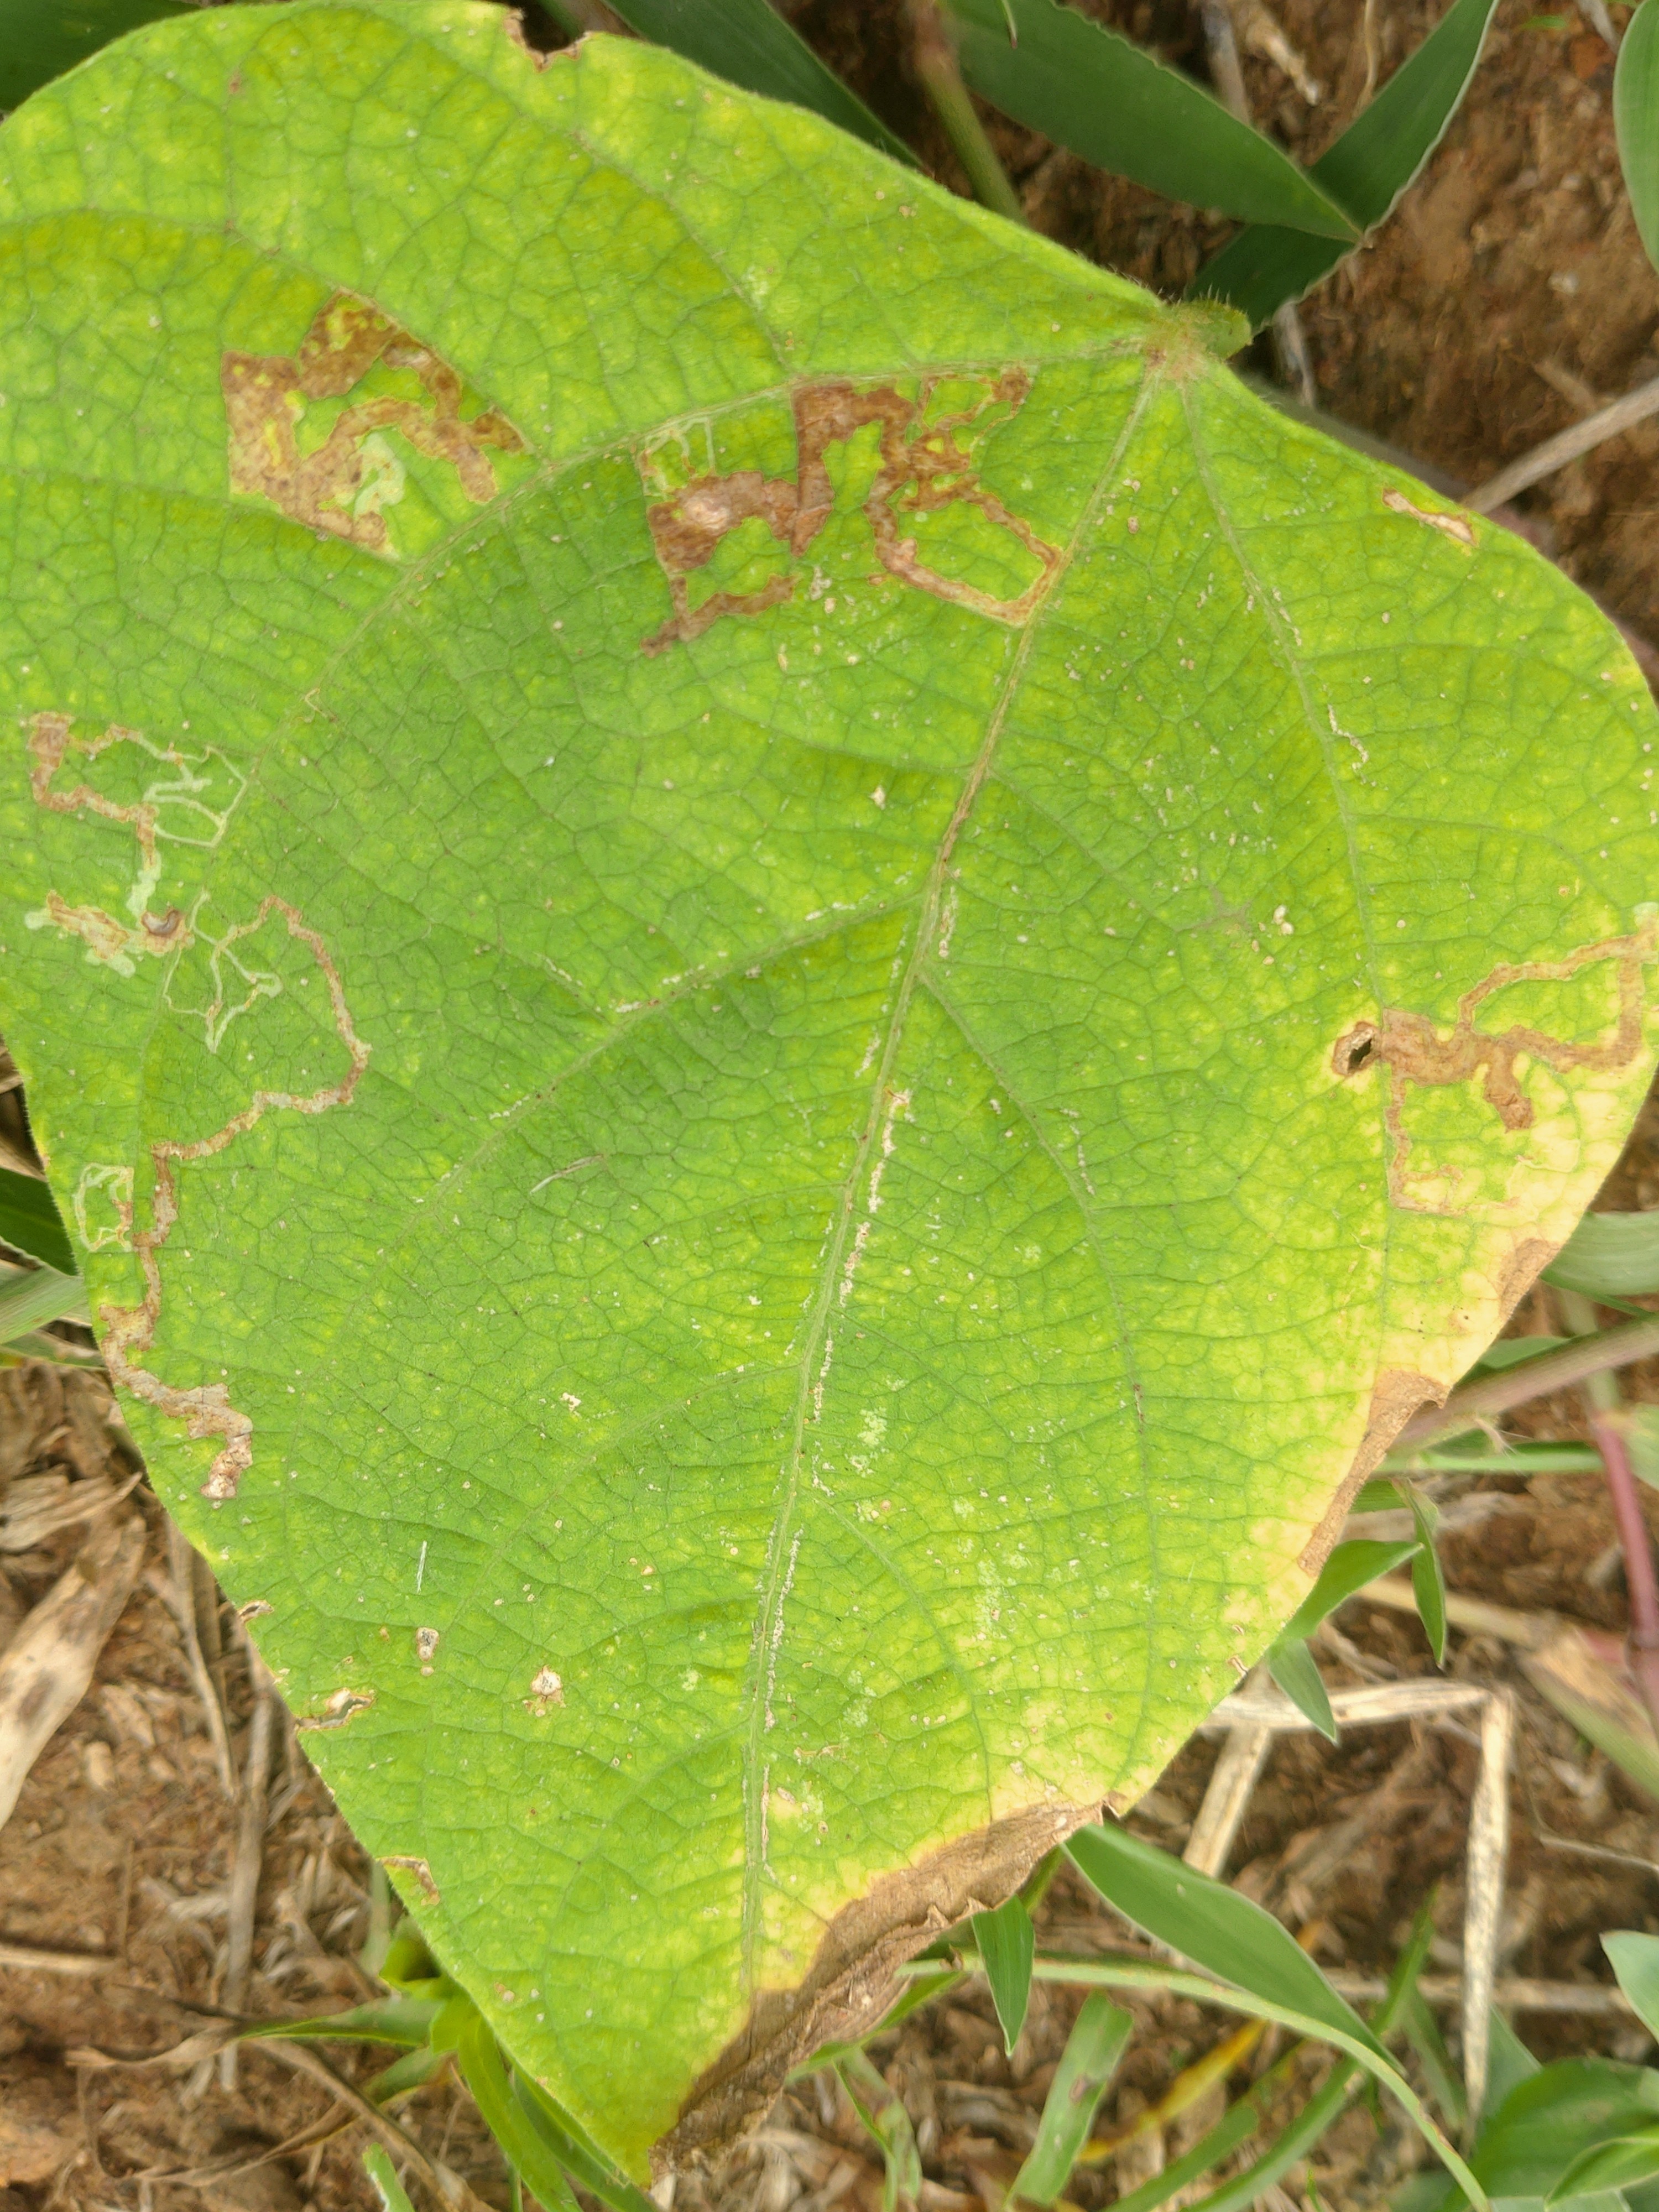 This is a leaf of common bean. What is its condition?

rust
